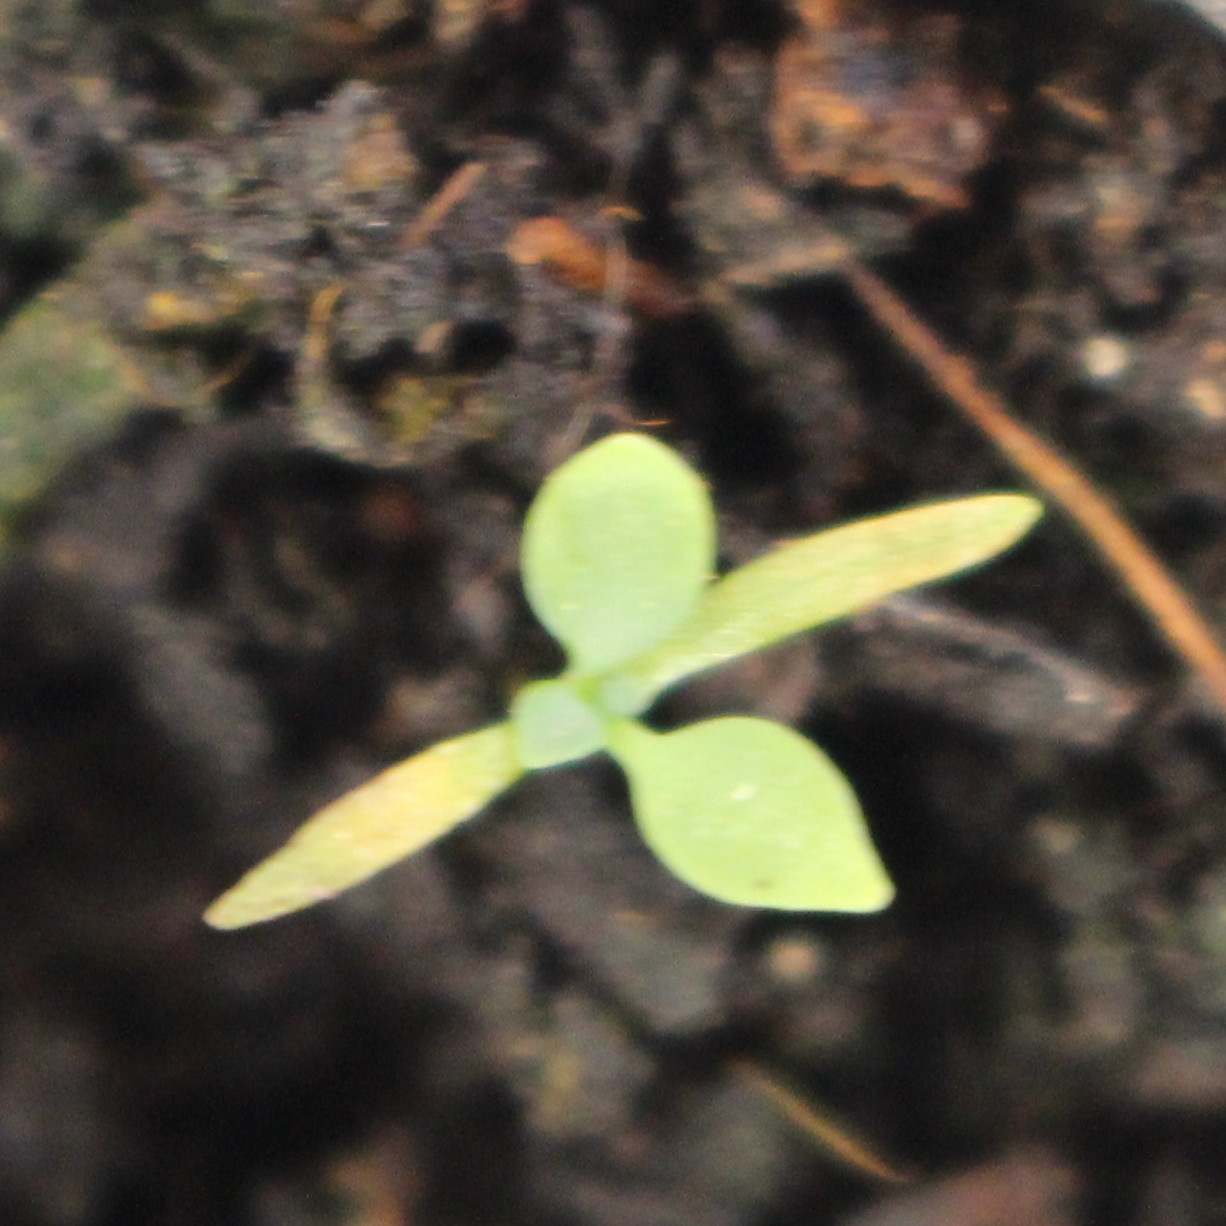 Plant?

Papaver rhoeas
